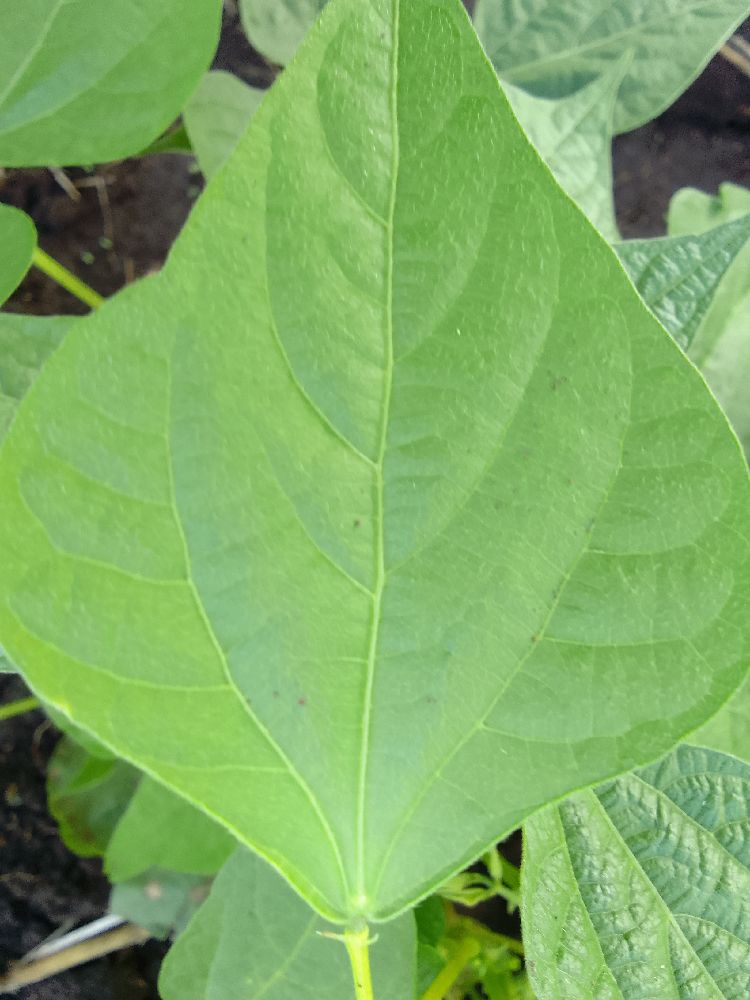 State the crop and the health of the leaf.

common bean, healthy
